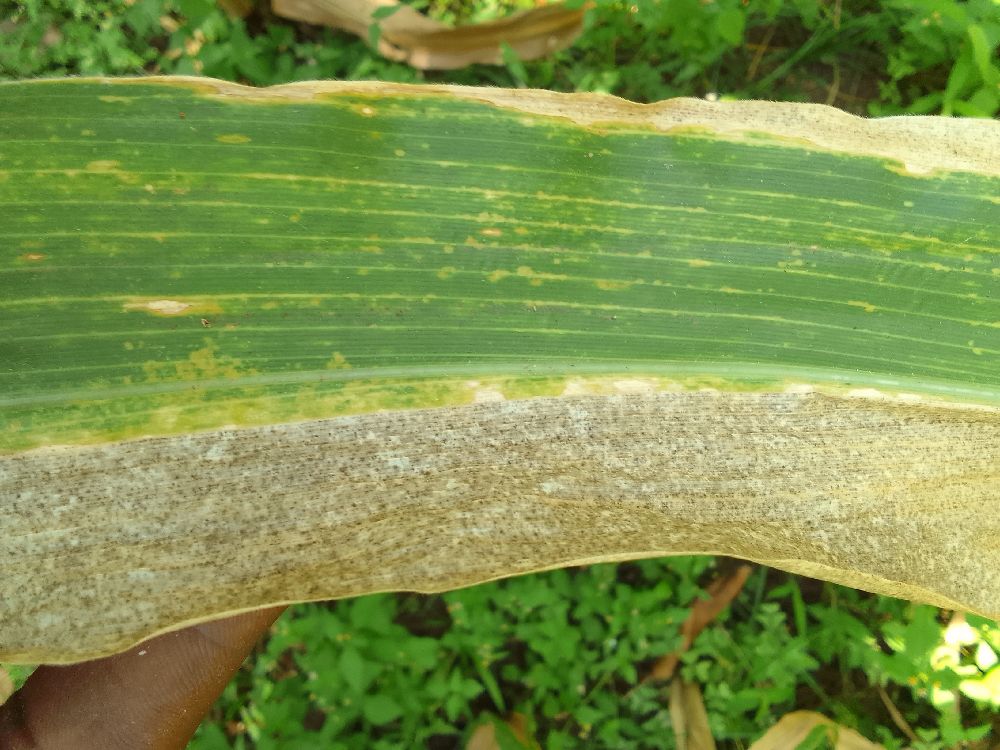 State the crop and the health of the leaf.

maize, maize lethal necrosis
